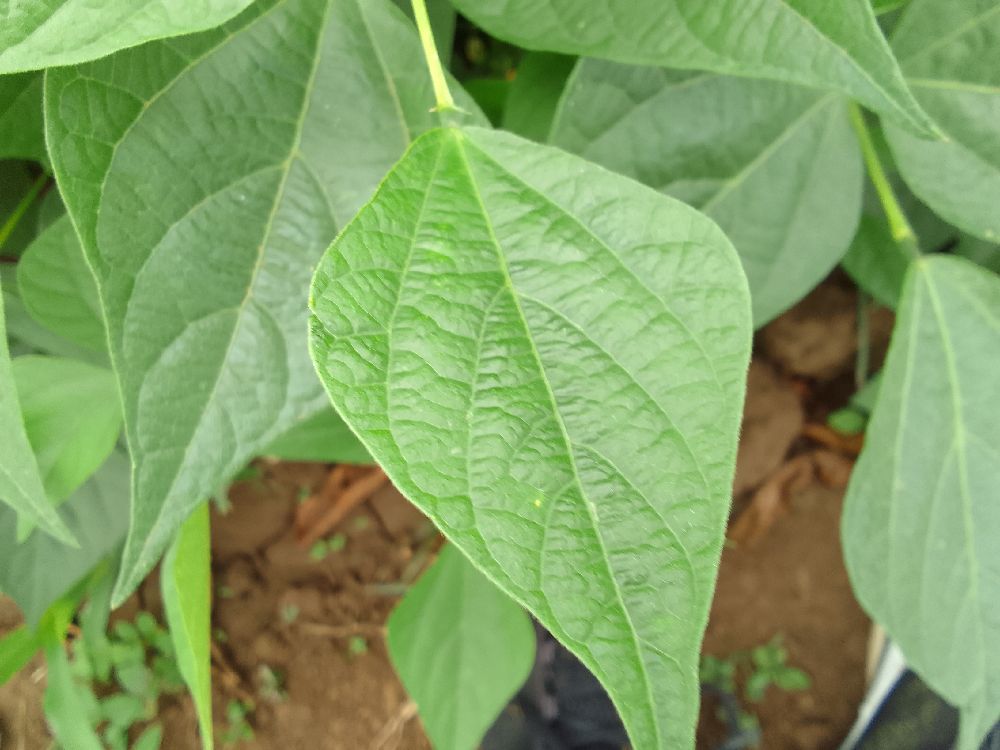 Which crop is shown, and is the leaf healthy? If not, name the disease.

common bean, healthy
